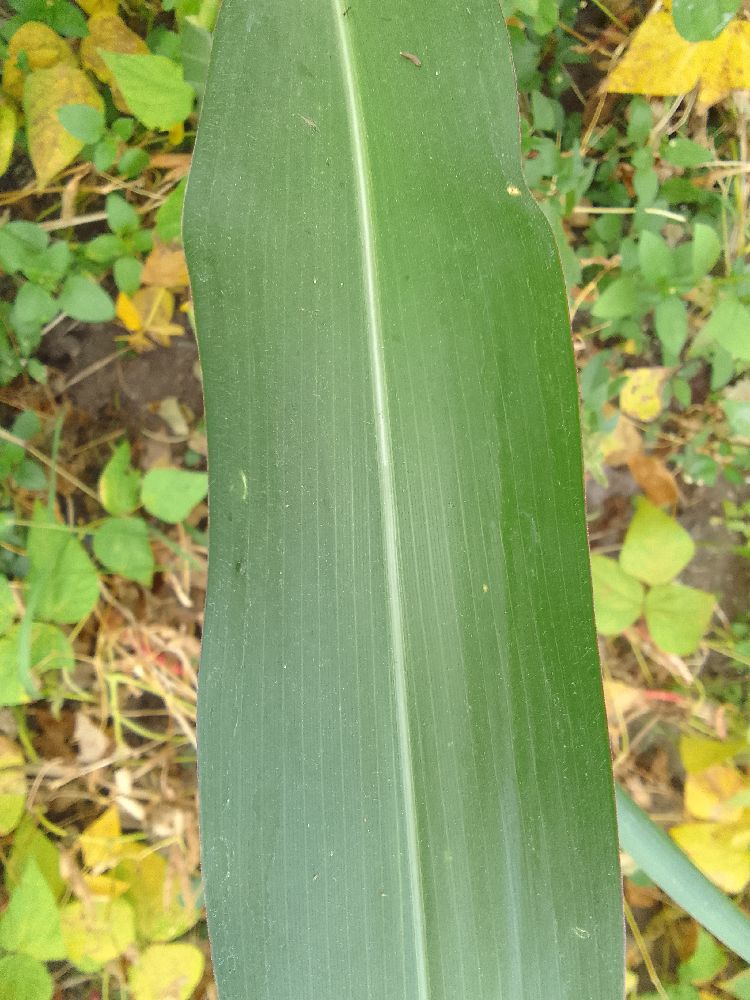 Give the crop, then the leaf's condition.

maize, healthy
